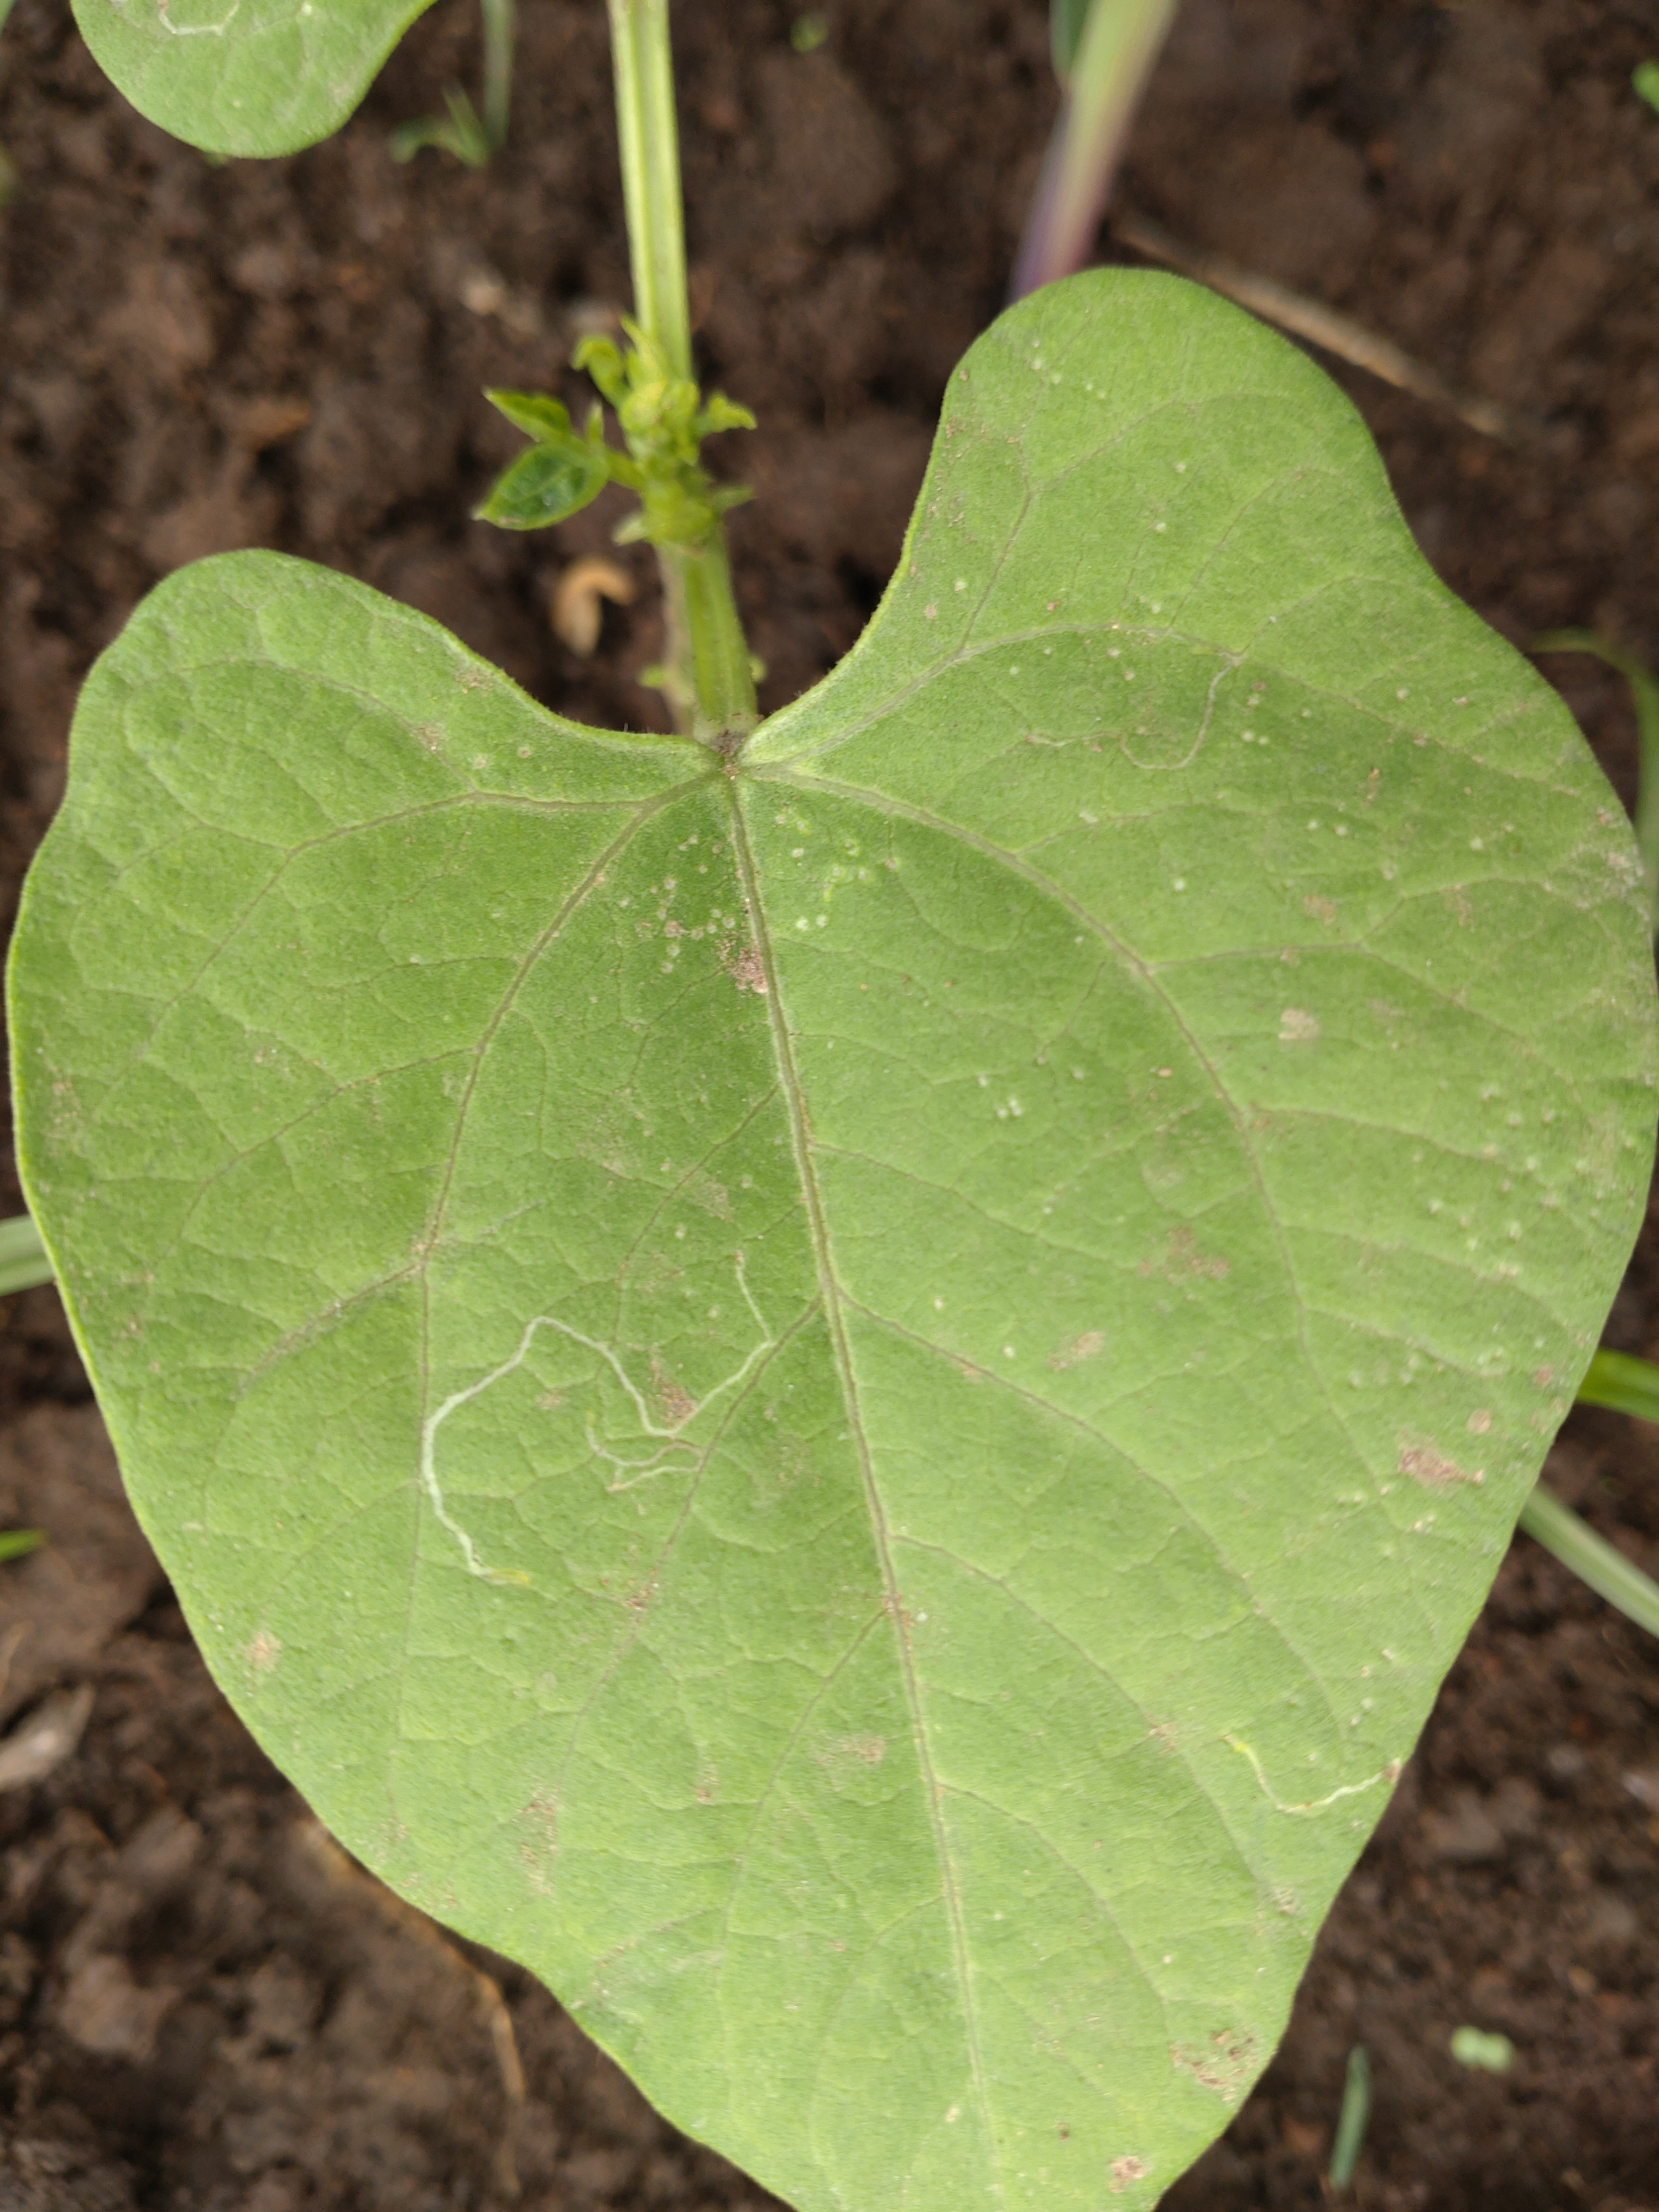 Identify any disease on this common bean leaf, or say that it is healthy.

healthy
